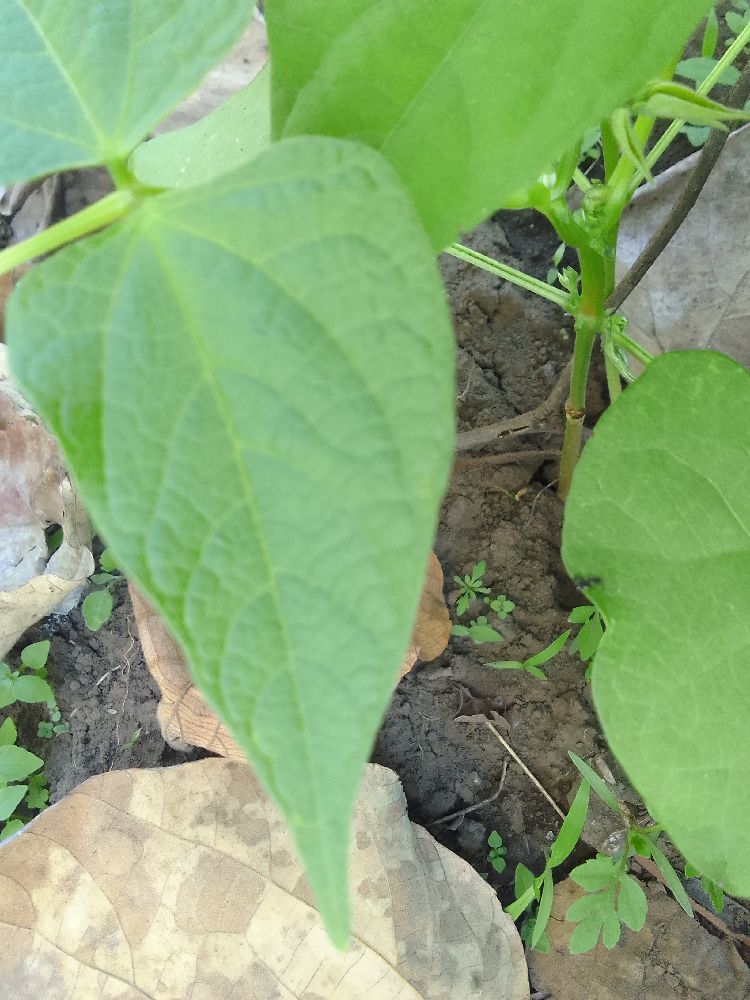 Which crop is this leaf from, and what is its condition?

common bean, healthy
